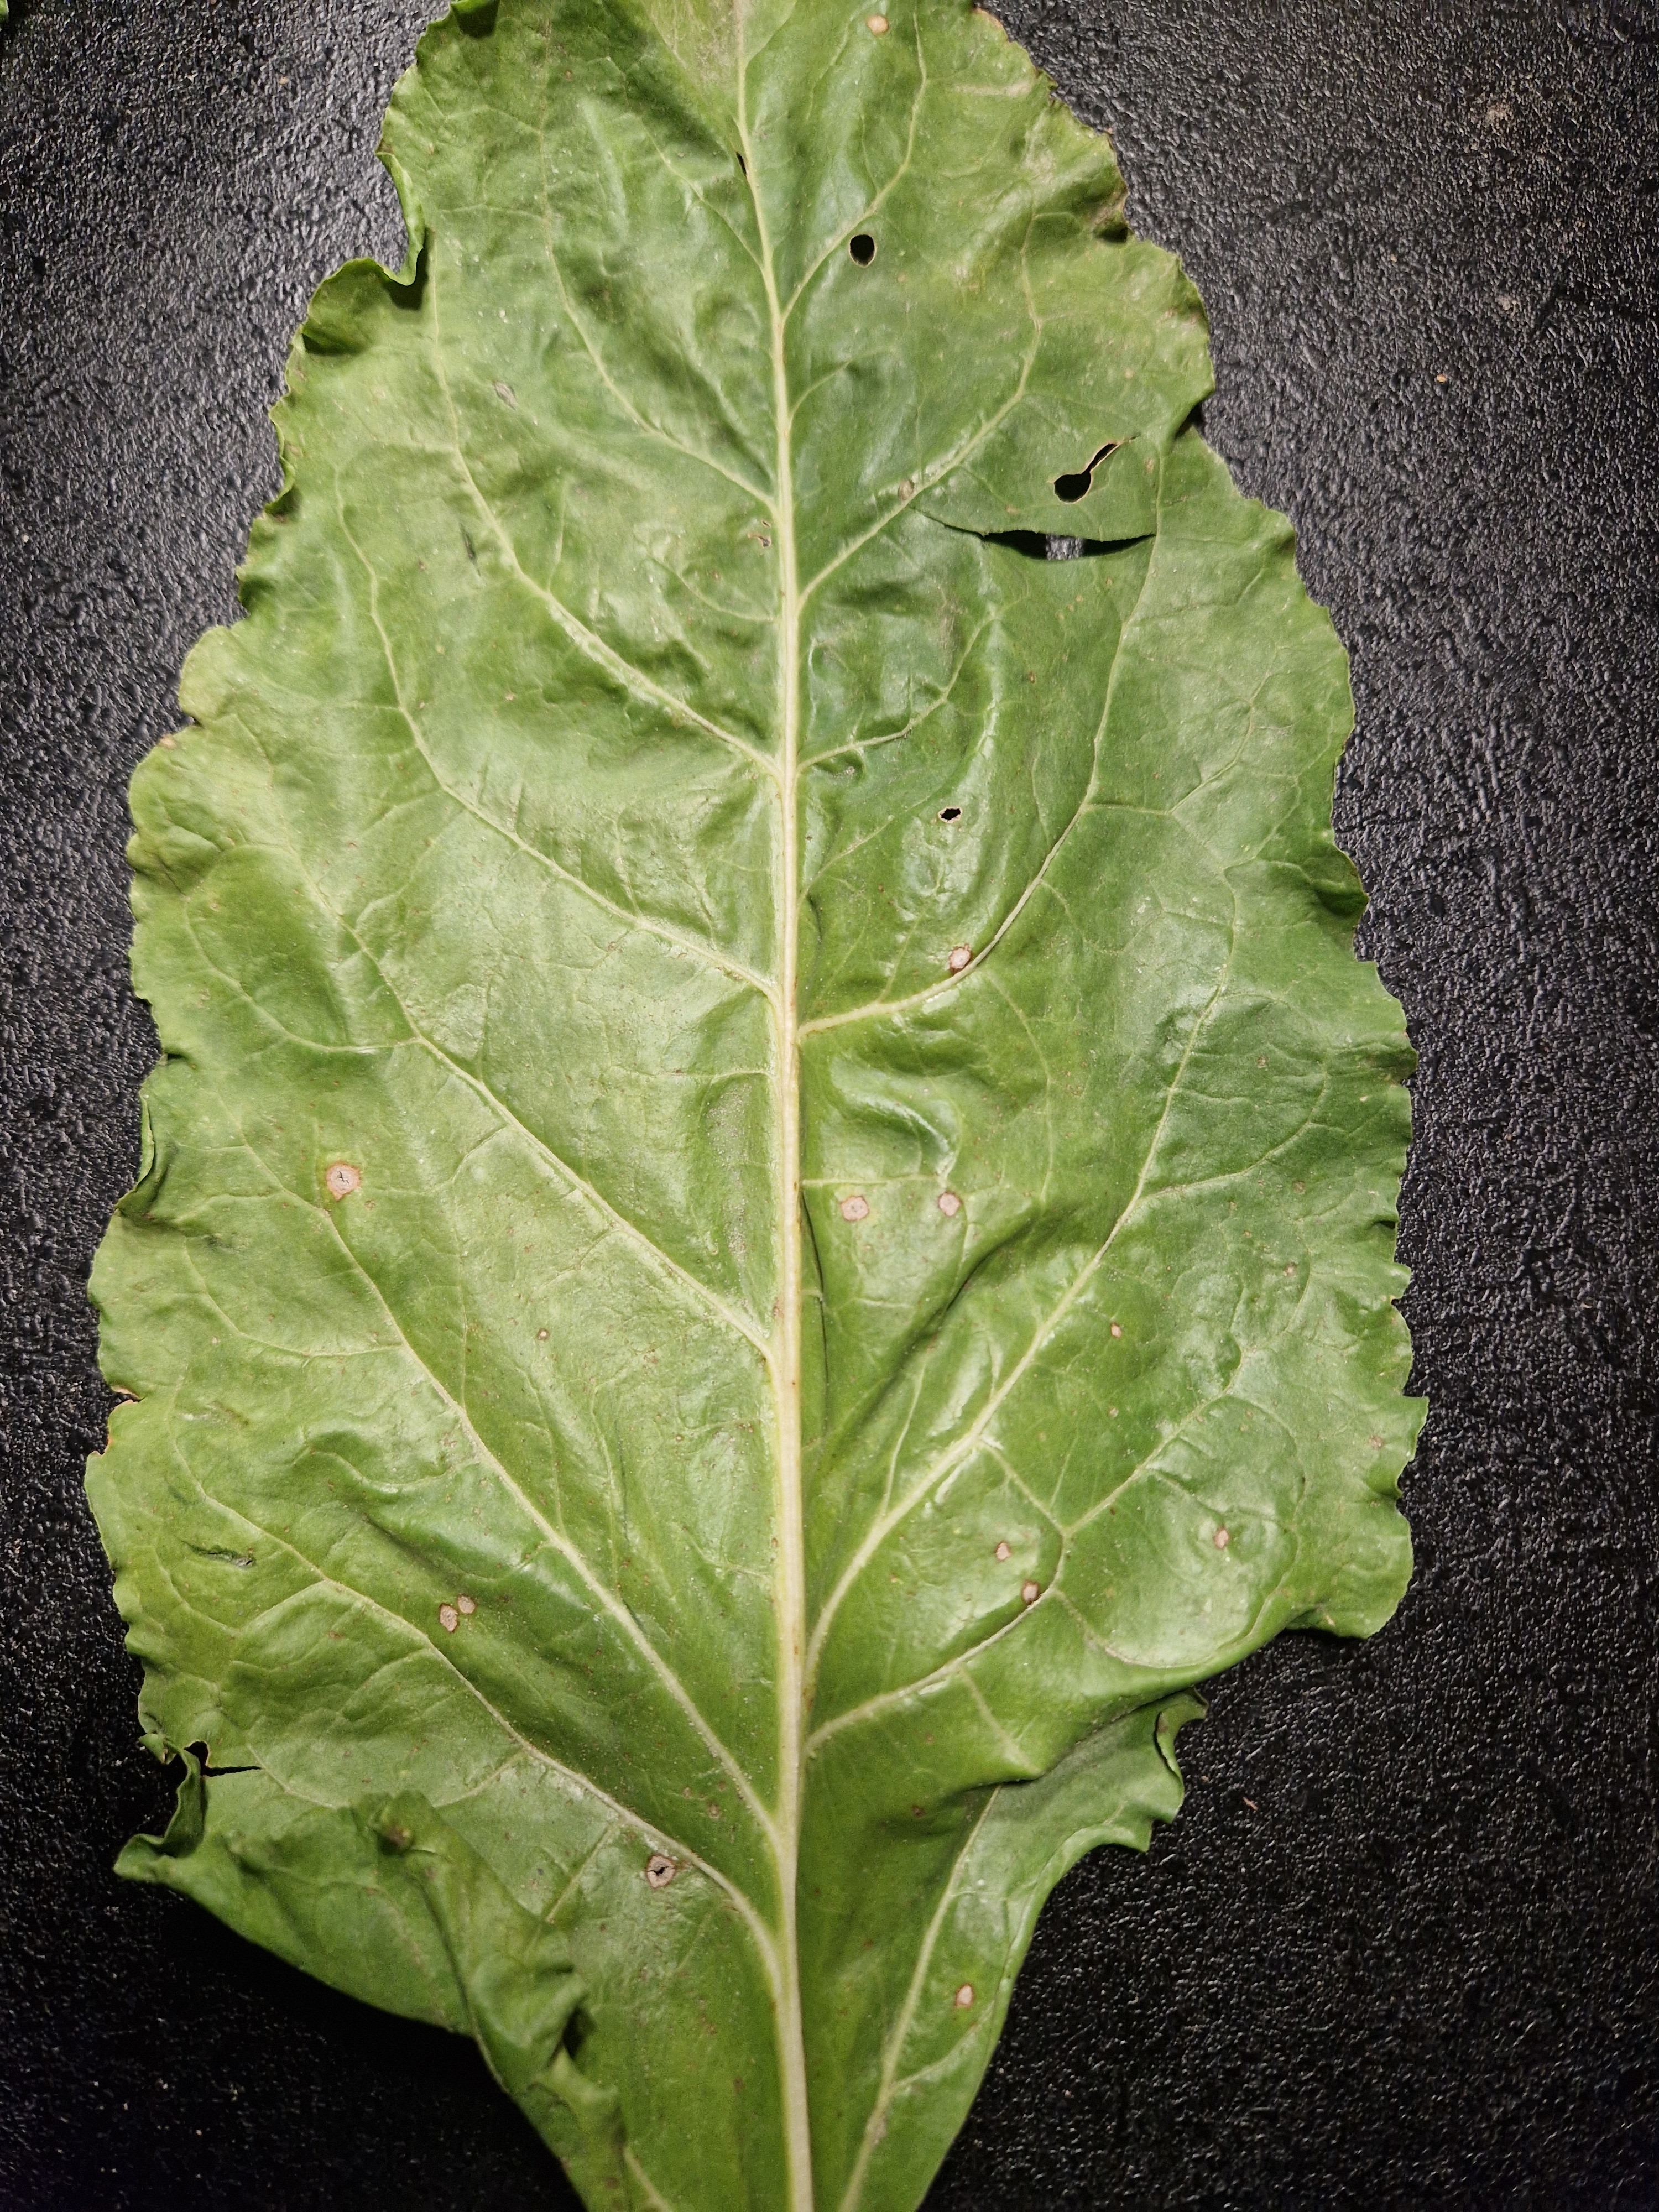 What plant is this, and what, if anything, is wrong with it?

beet, cercospora
